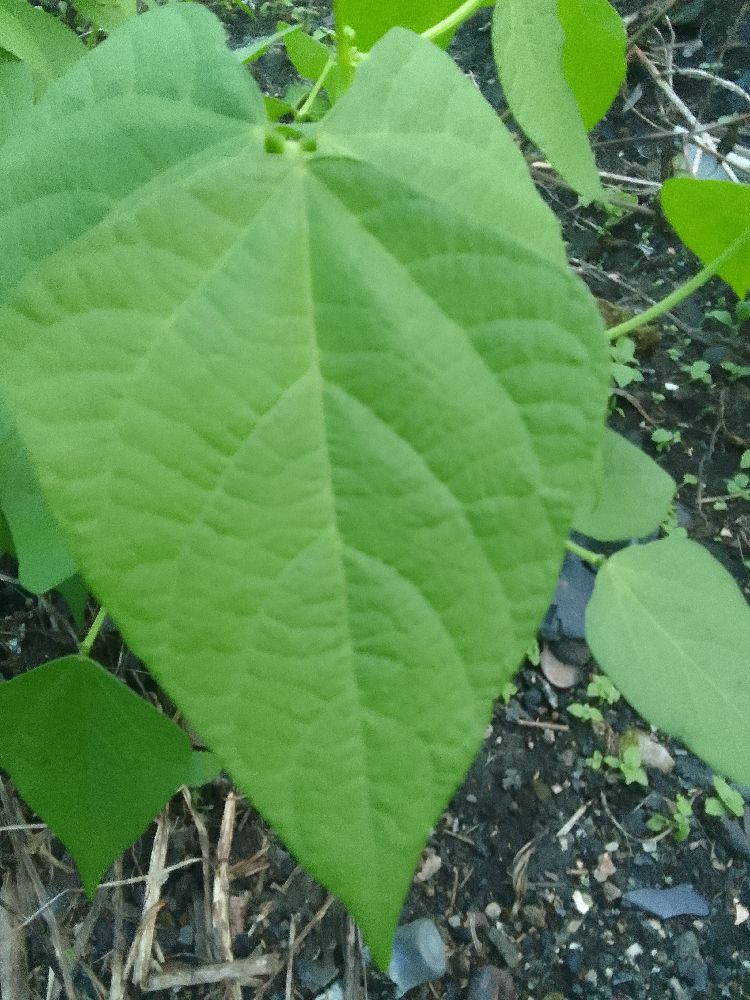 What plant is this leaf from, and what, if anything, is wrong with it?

common bean, healthy
